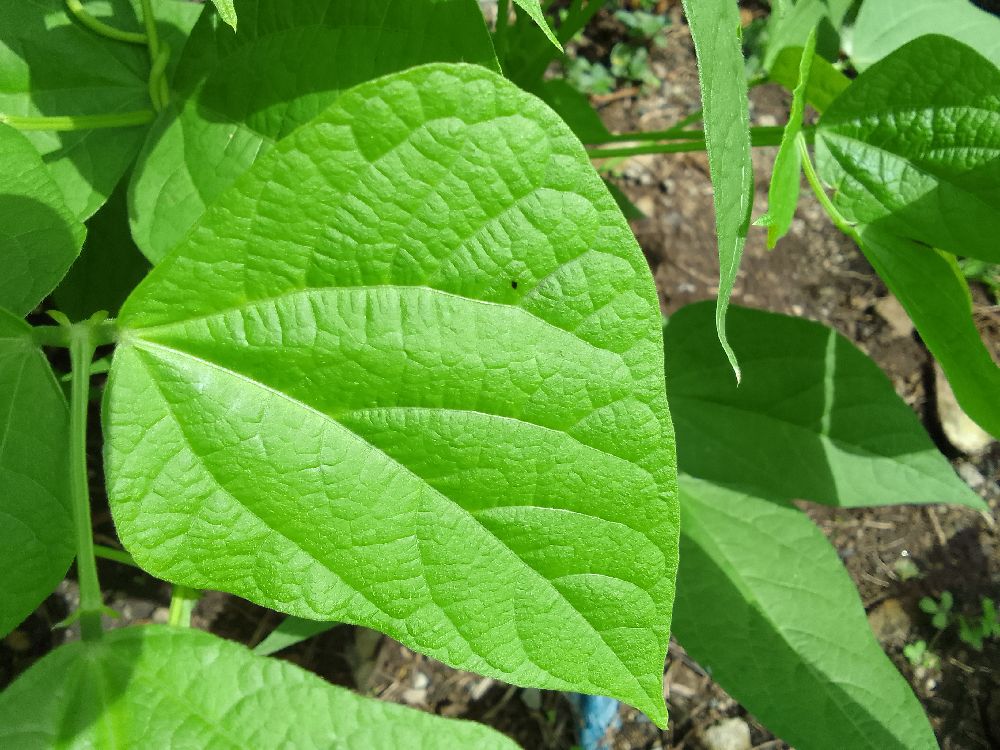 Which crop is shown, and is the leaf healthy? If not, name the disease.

common bean, healthy
